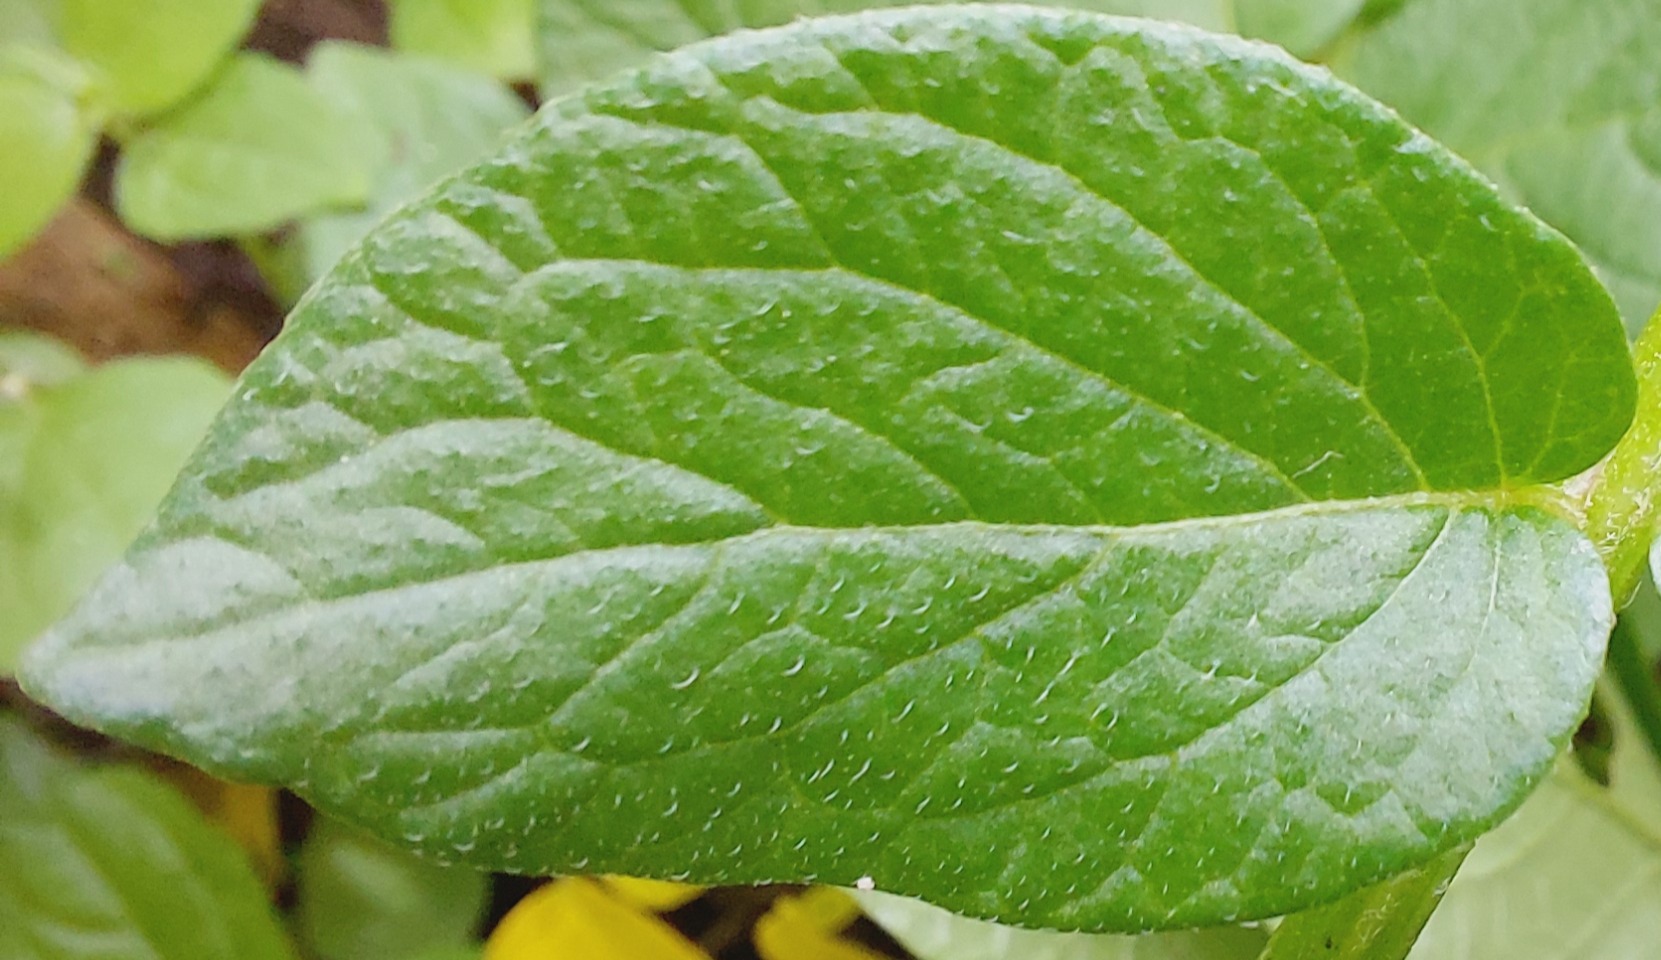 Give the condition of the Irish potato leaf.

healthy
